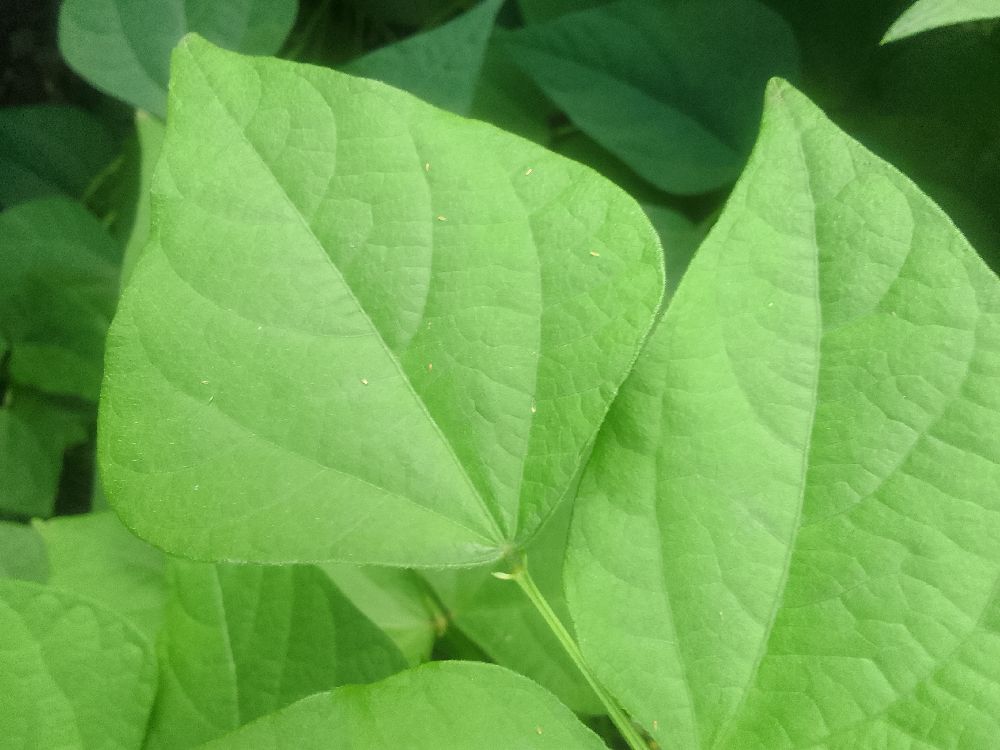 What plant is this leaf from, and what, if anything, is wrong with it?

common bean, healthy
